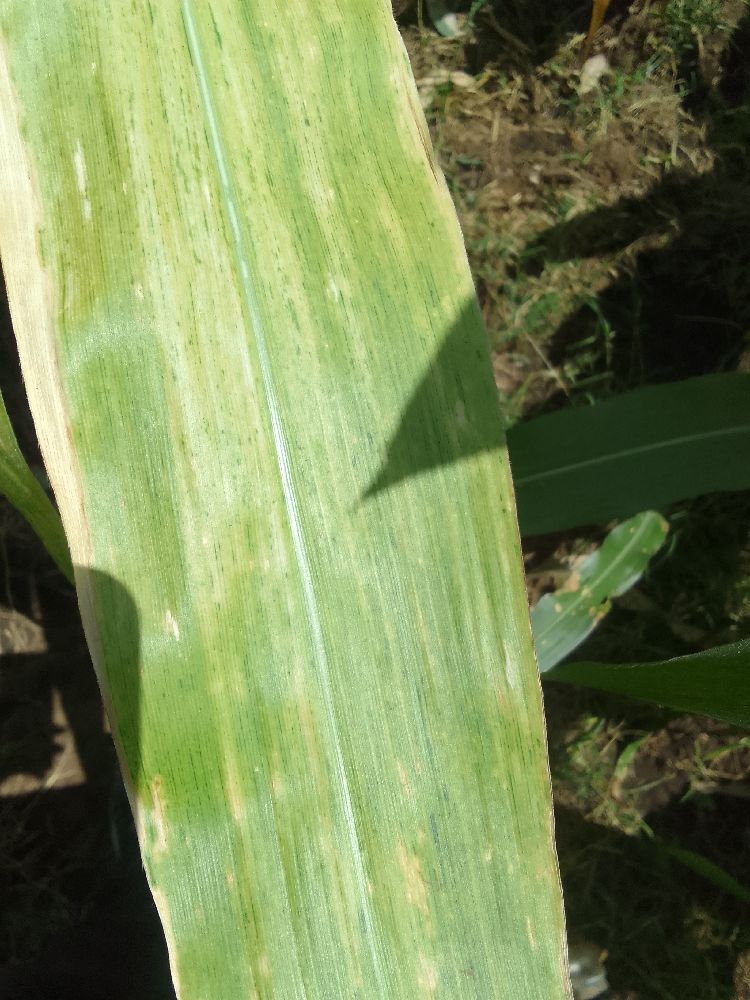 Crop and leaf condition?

maize, maize lethal necrosis
